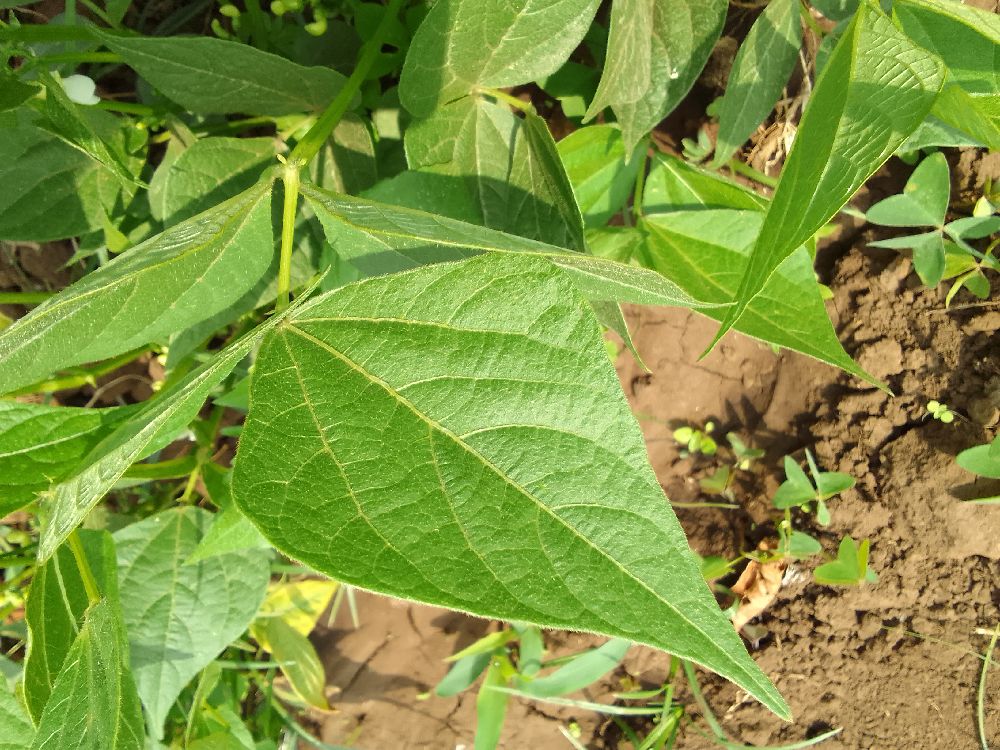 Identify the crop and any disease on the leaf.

common bean, healthy
